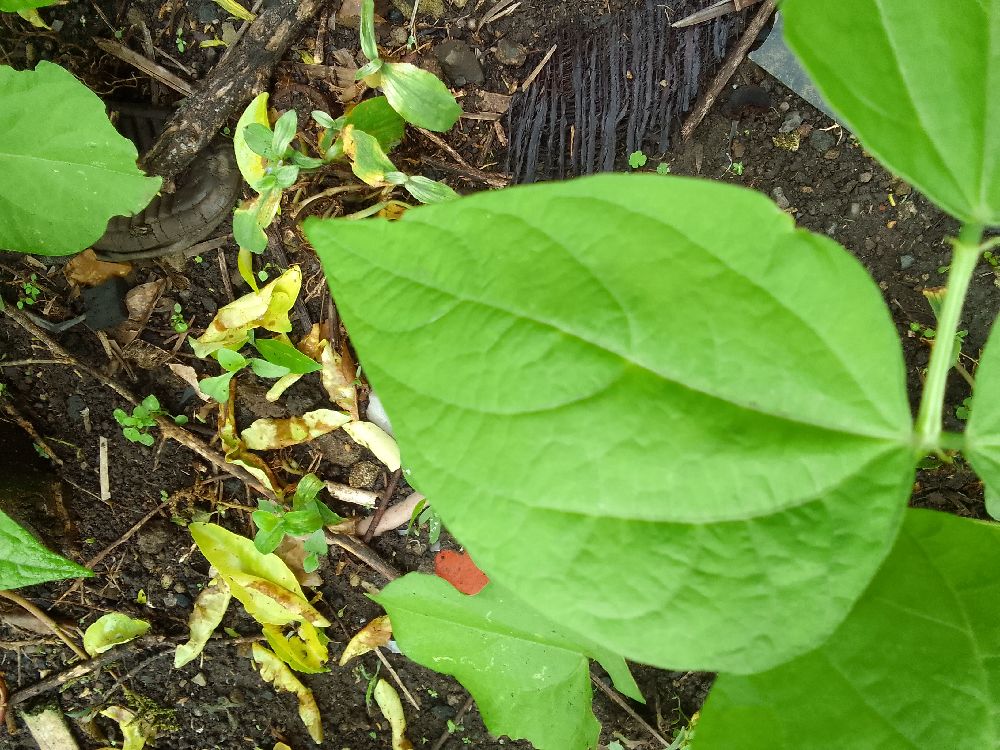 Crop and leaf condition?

common bean, healthy
